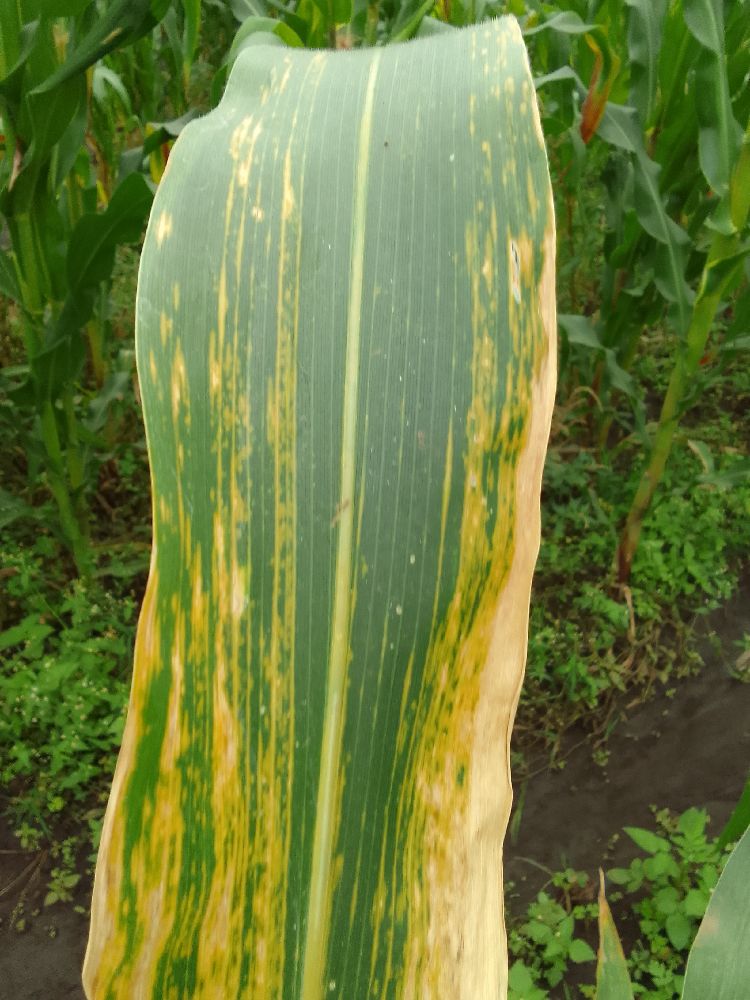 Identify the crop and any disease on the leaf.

maize, maize lethal necrosis
